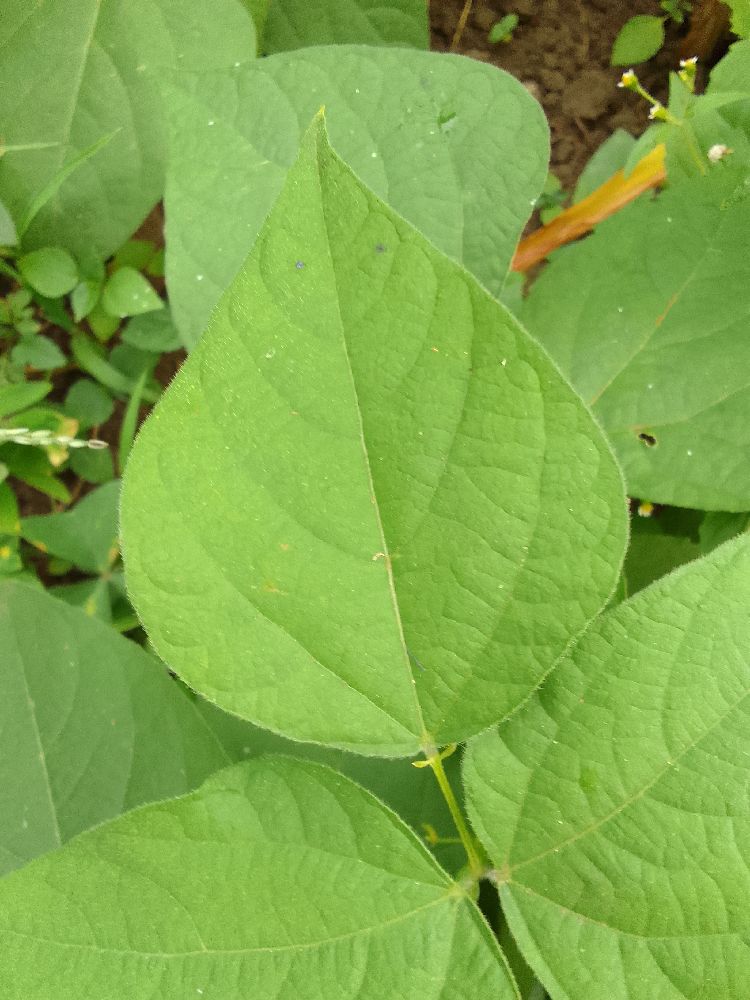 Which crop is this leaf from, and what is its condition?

common bean, healthy
